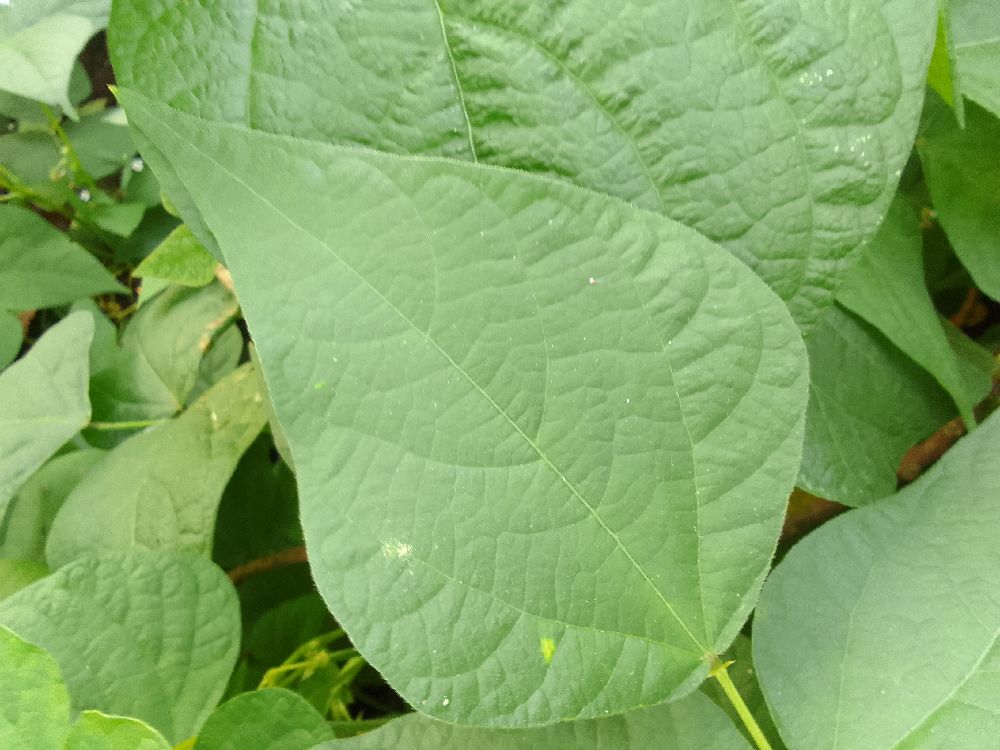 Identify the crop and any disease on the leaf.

common bean, healthy
